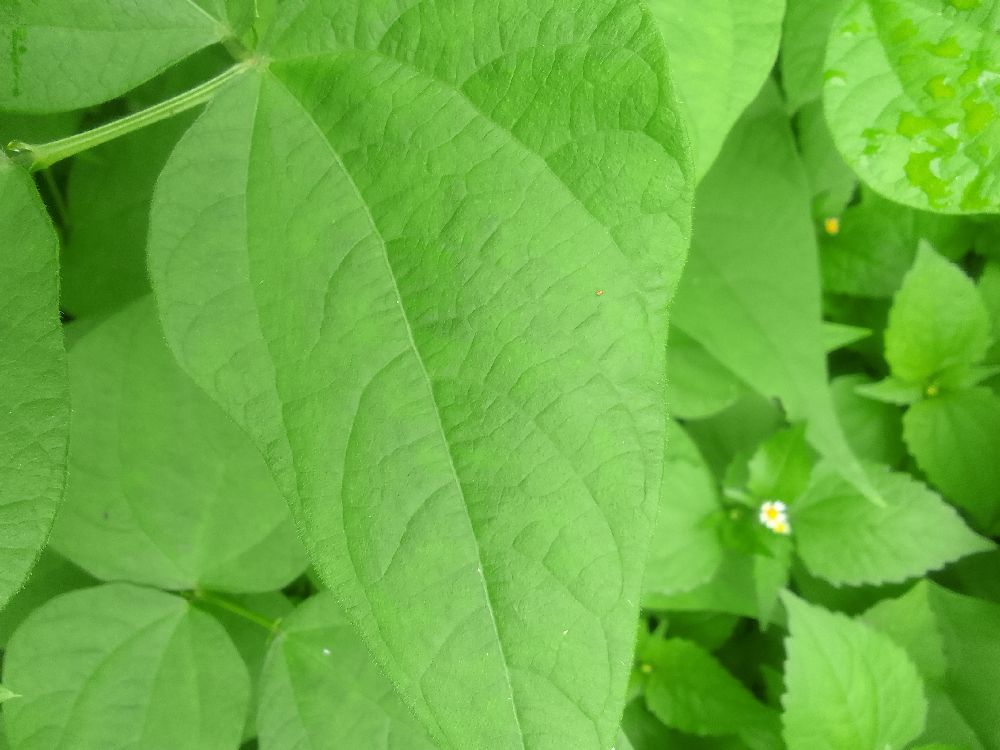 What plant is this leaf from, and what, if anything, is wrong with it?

common bean, healthy
